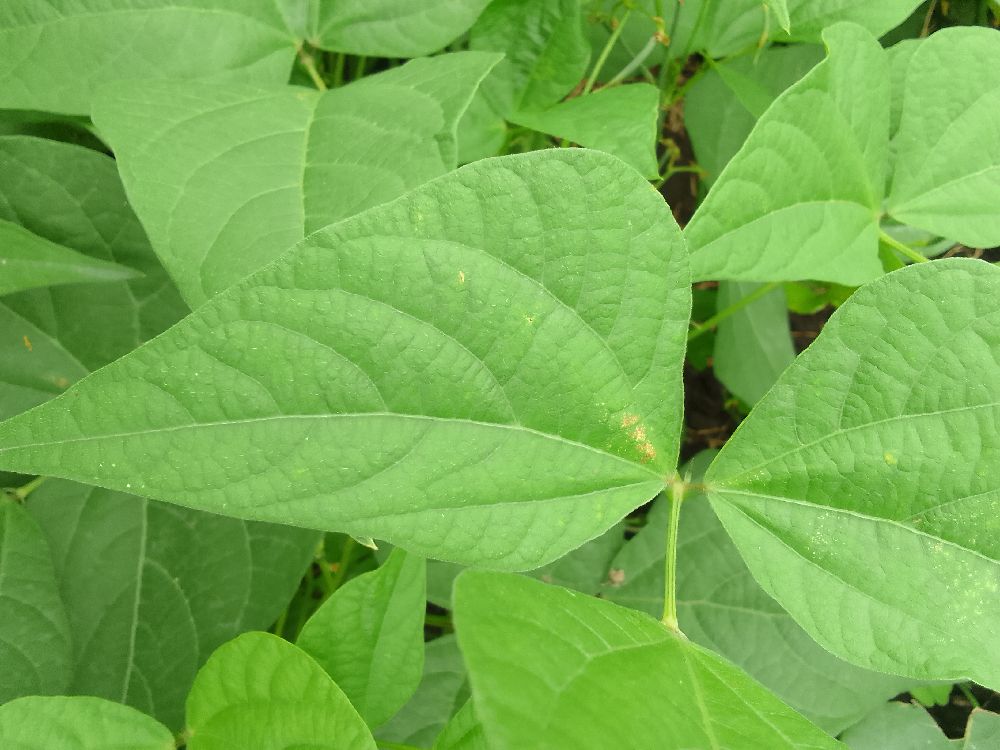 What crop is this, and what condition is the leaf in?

common bean, healthy
